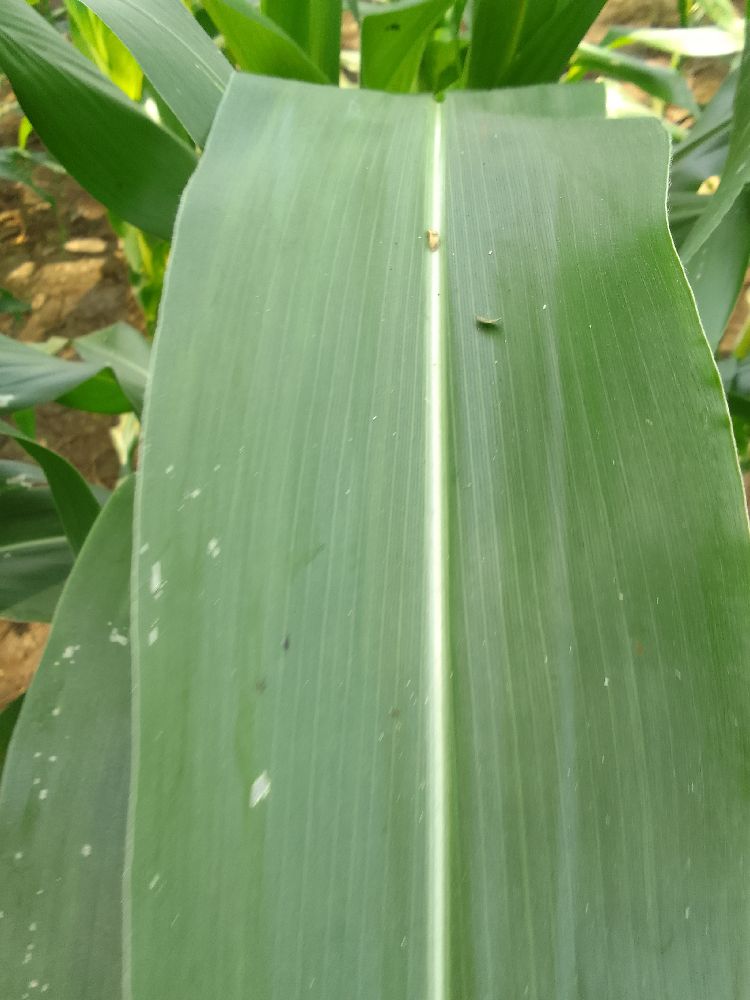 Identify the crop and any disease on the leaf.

maize, healthy
